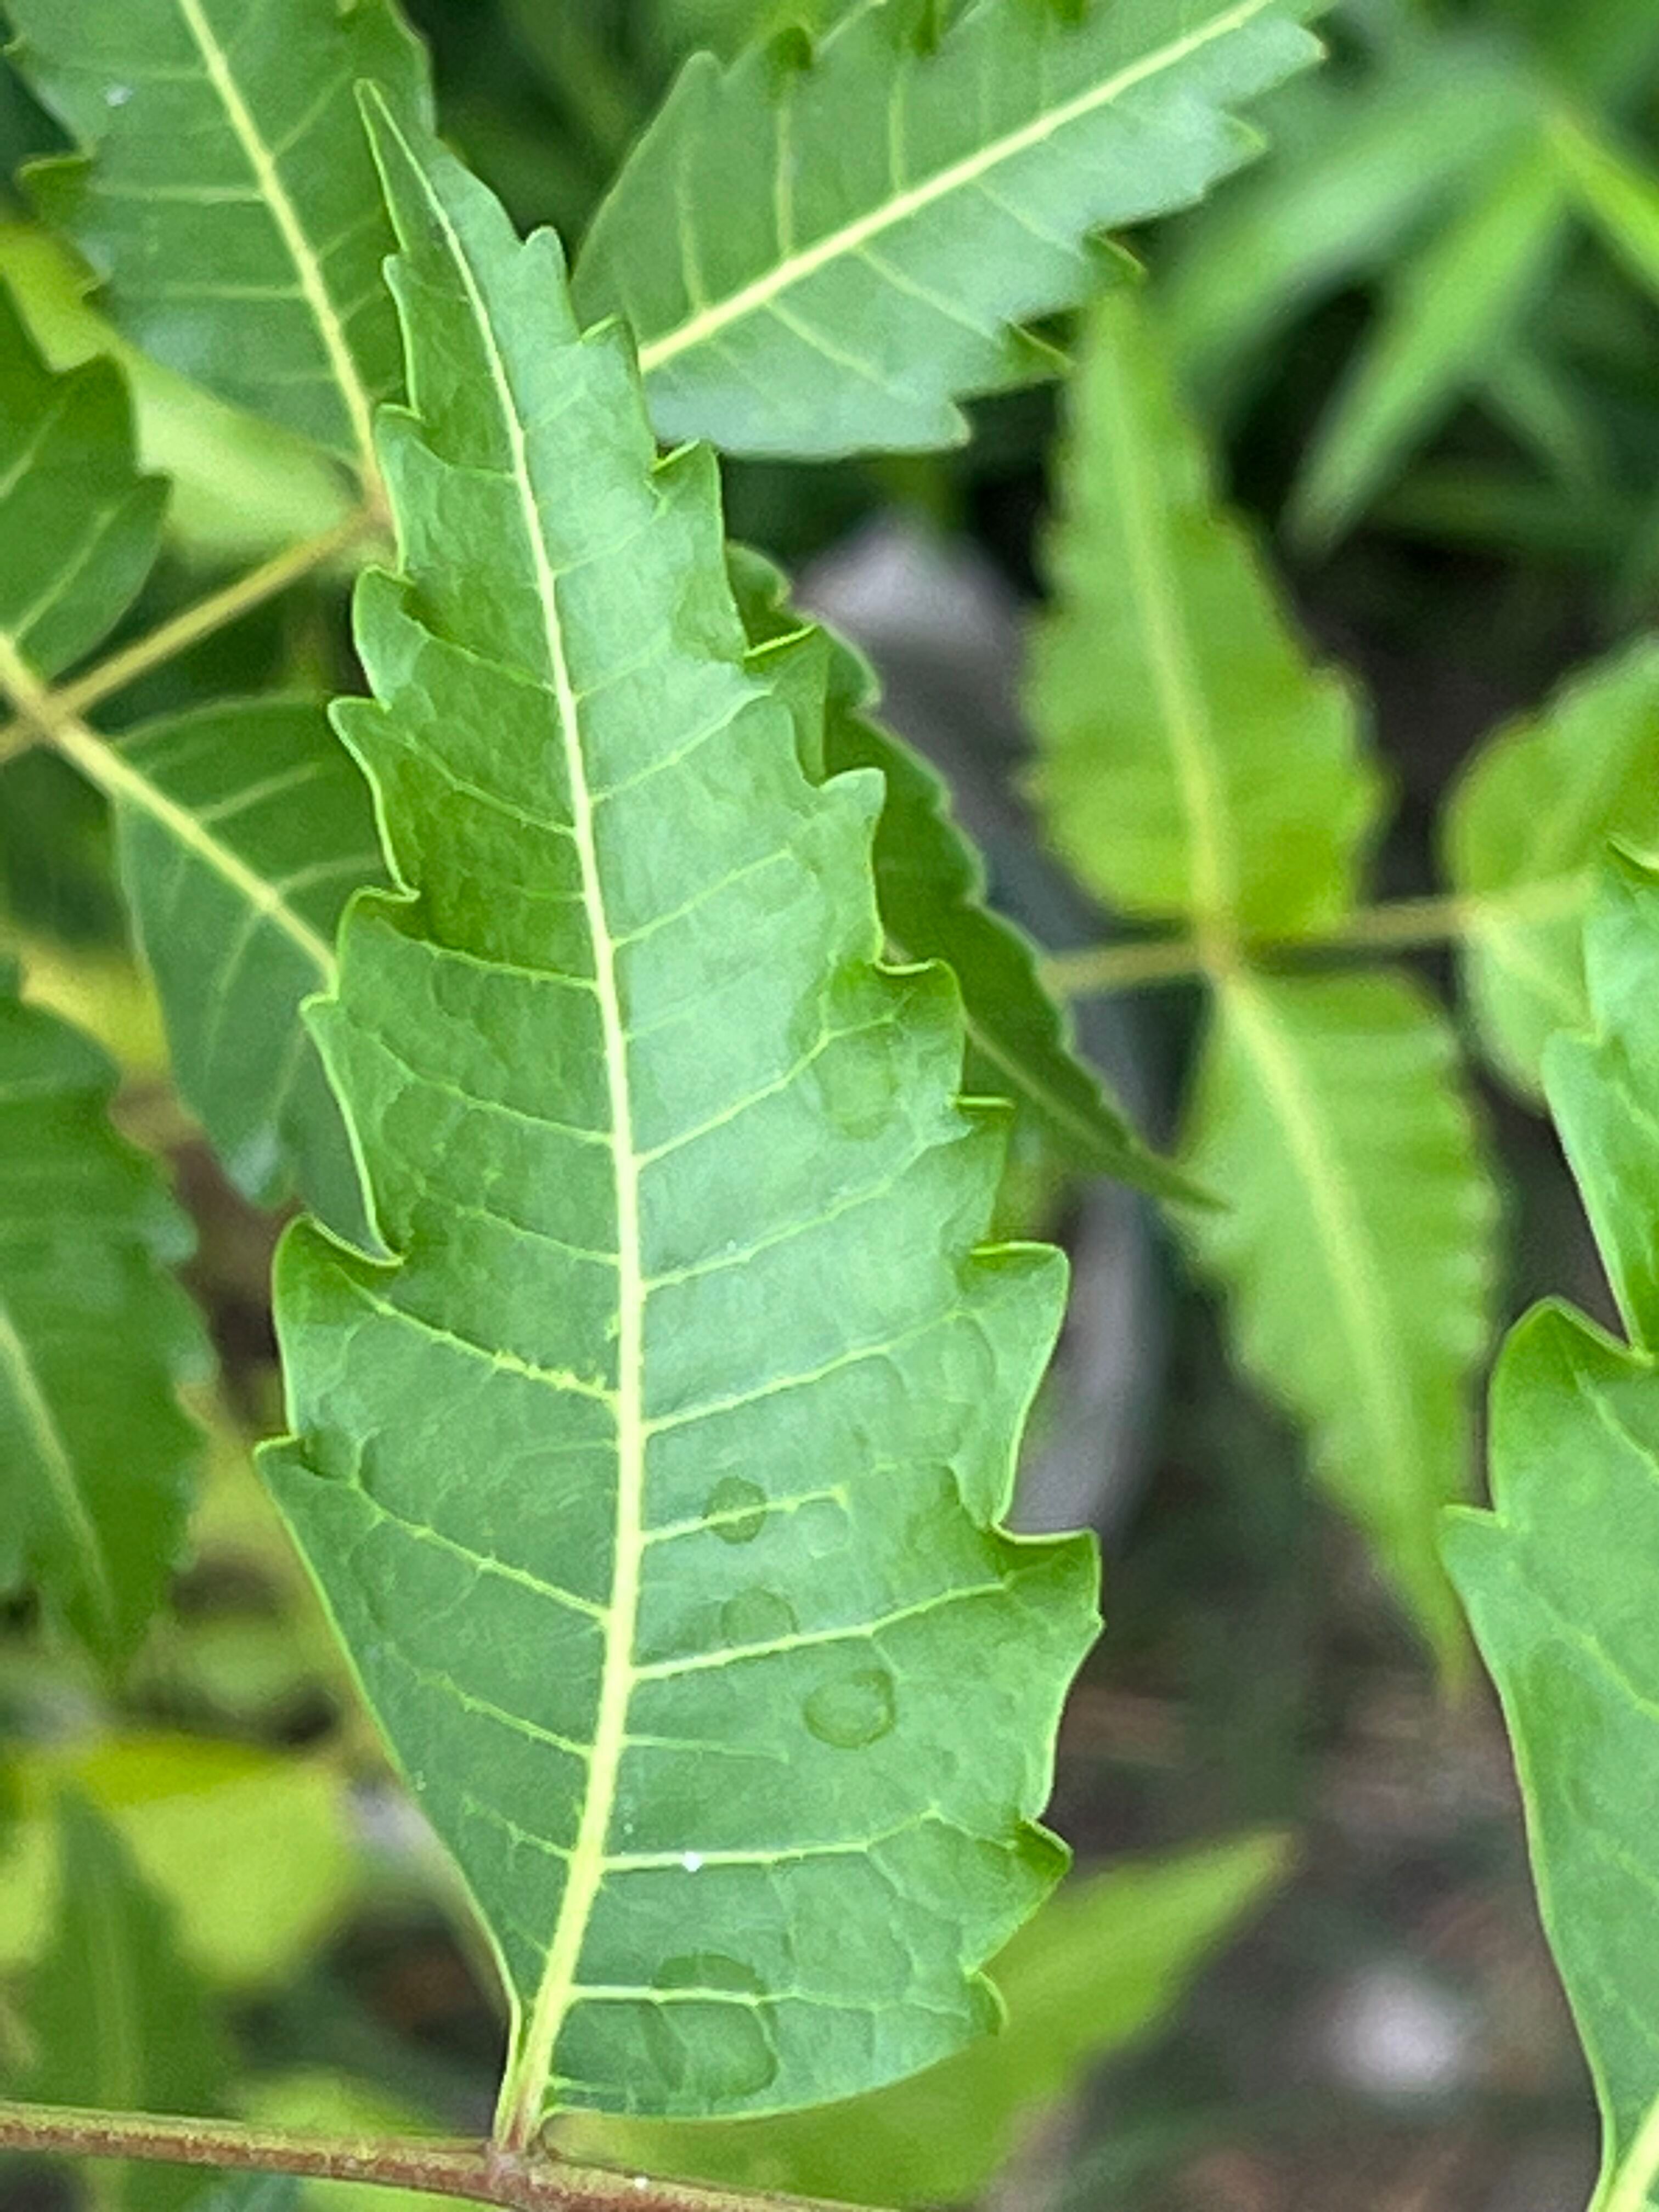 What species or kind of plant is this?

neem
